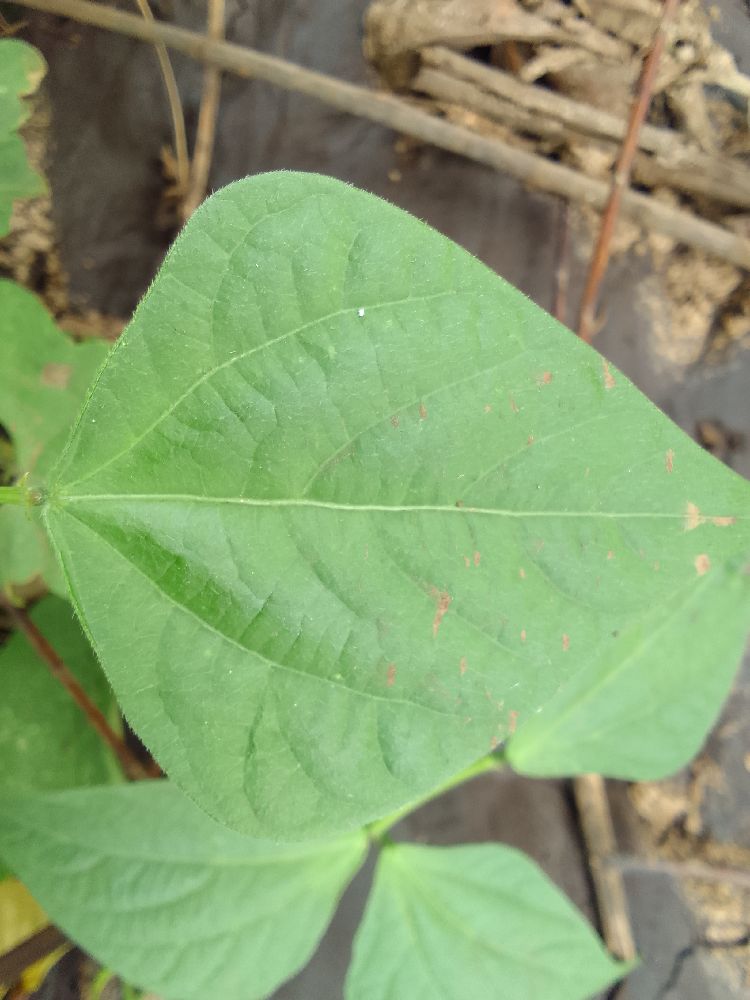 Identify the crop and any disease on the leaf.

common bean, healthy
